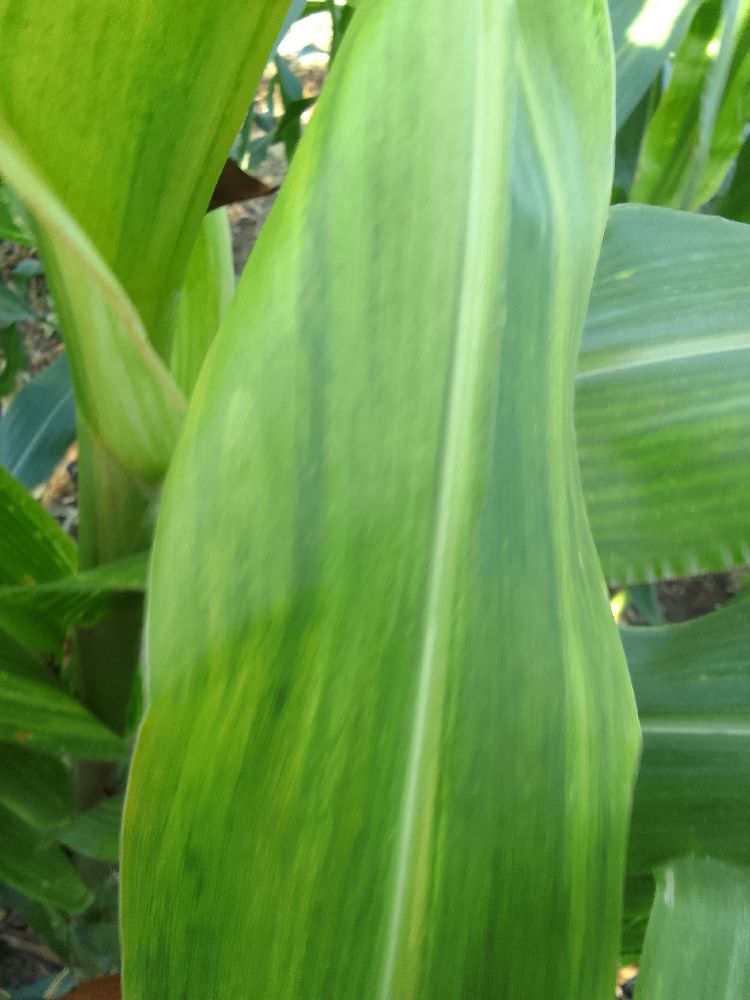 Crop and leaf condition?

maize, maize lethal necrosis
